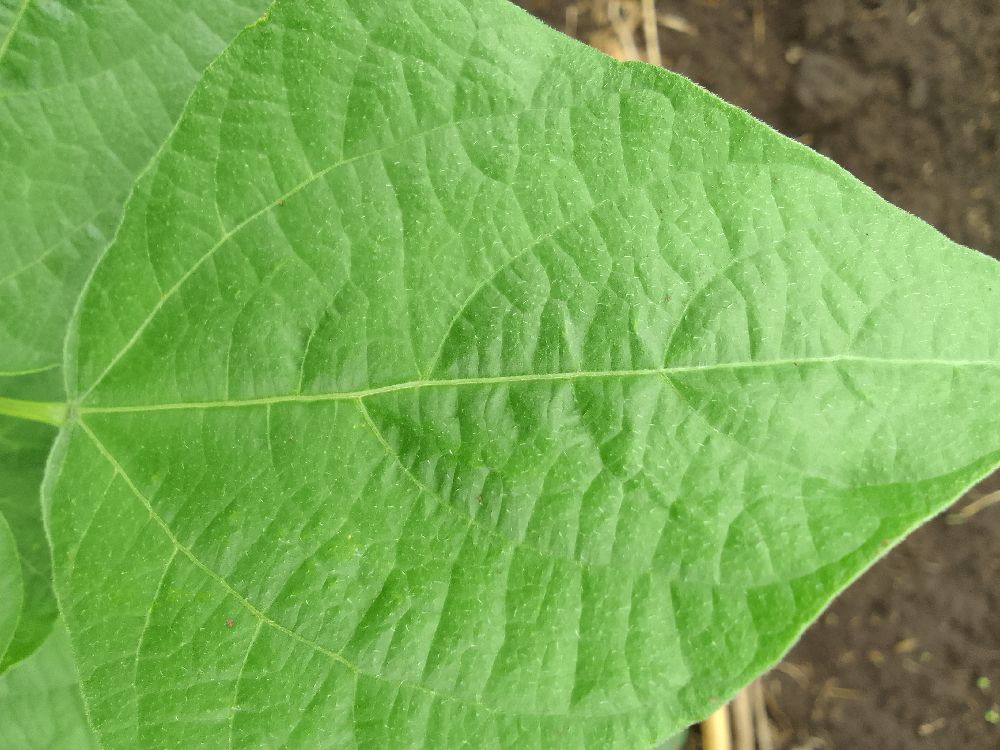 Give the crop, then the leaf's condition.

common bean, healthy
